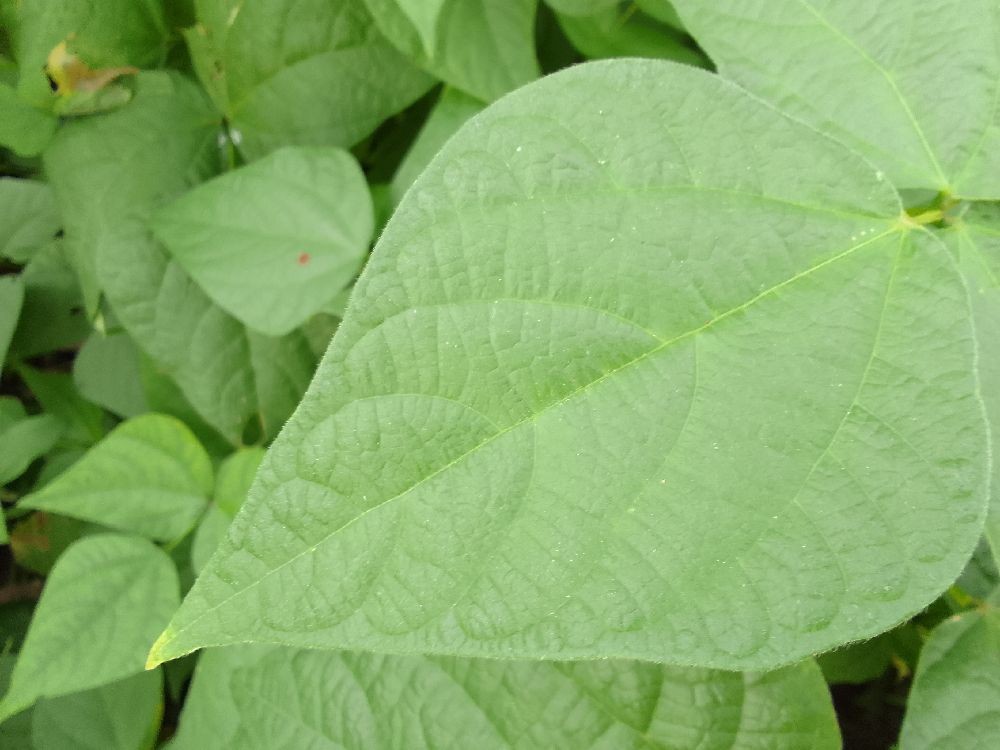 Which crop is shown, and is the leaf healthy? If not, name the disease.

common bean, healthy
